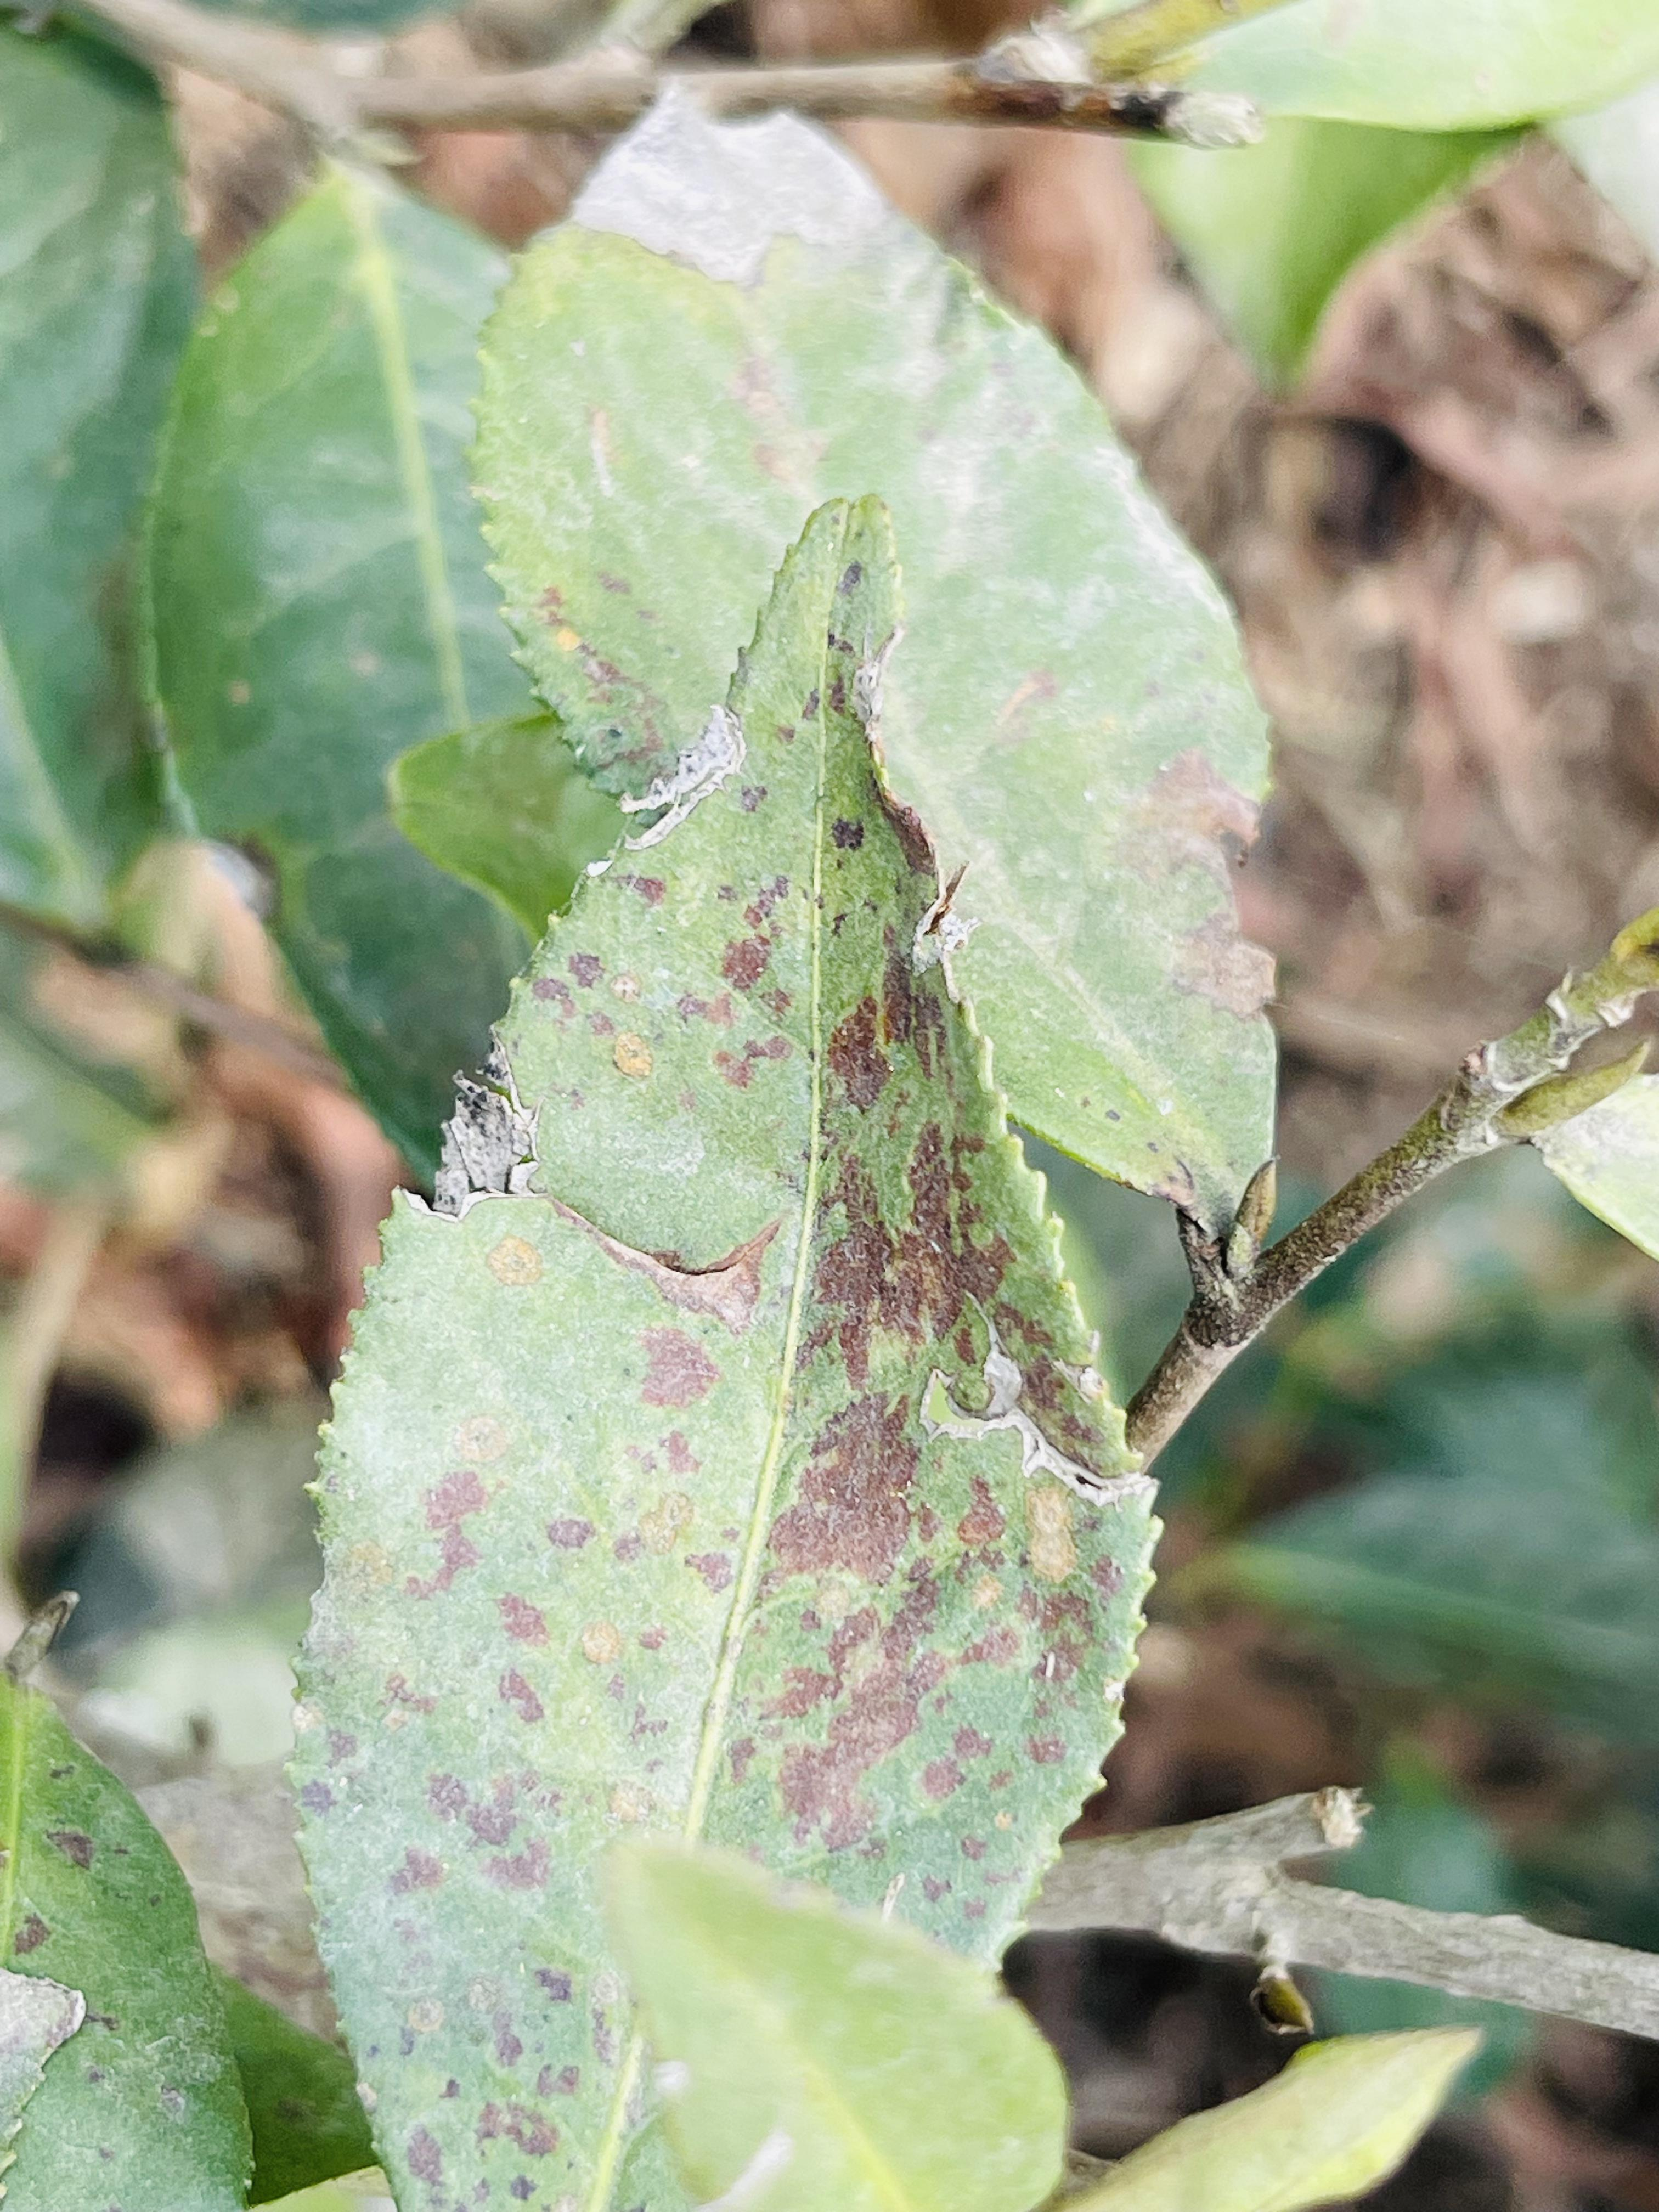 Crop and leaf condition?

tea, red rust
